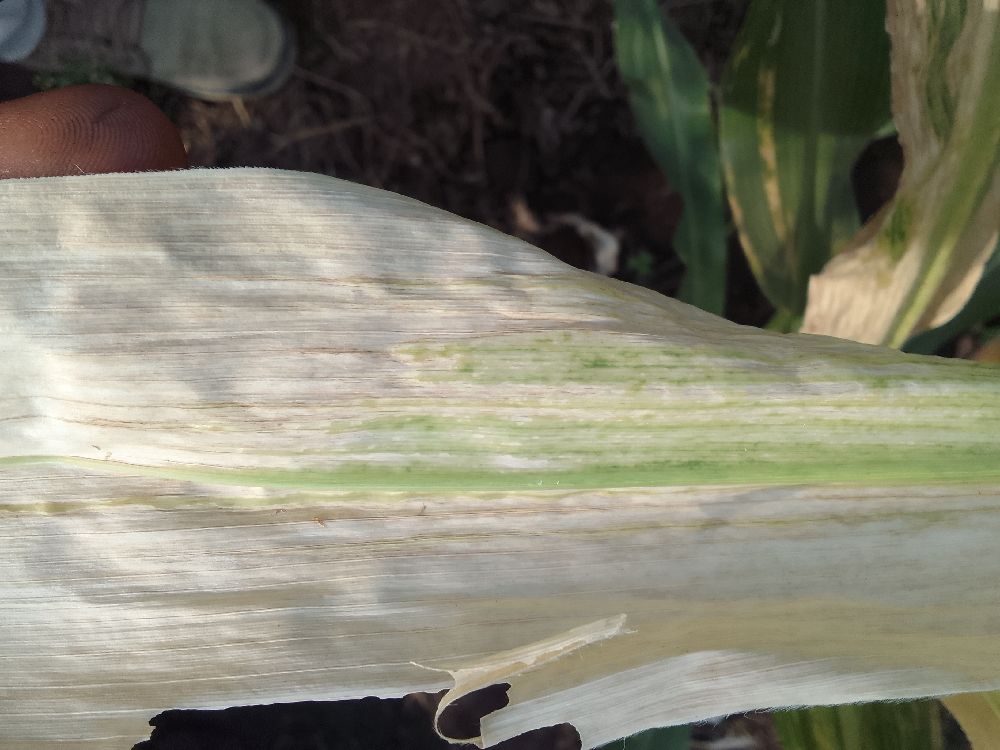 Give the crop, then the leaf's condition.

maize, maize lethal necrosis
